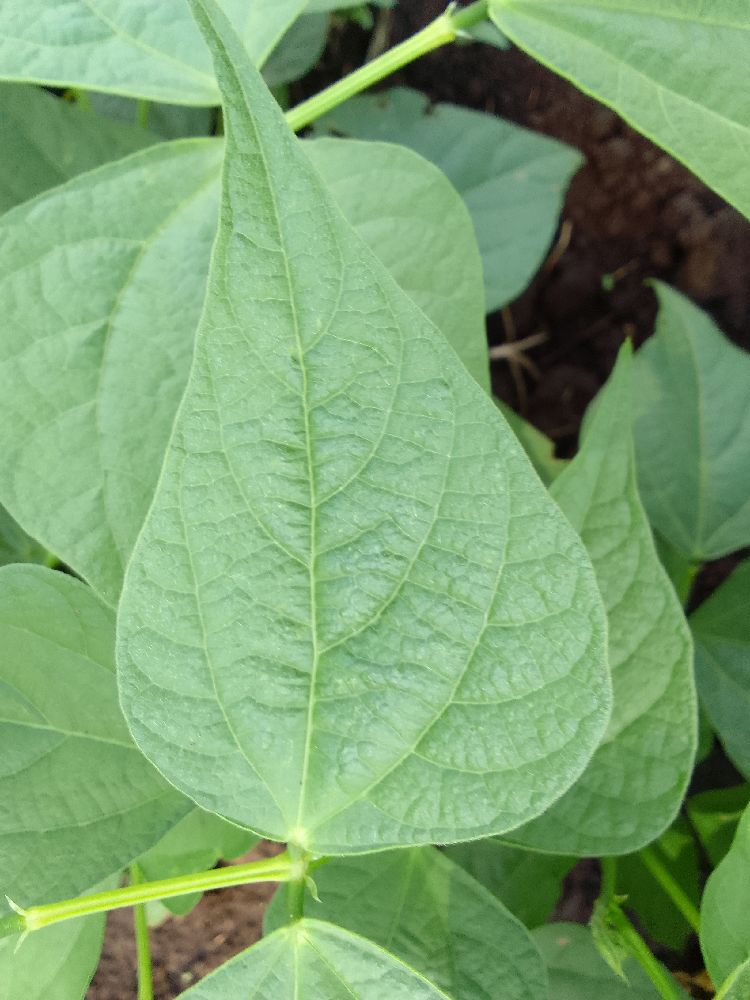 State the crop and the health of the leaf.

common bean, healthy
